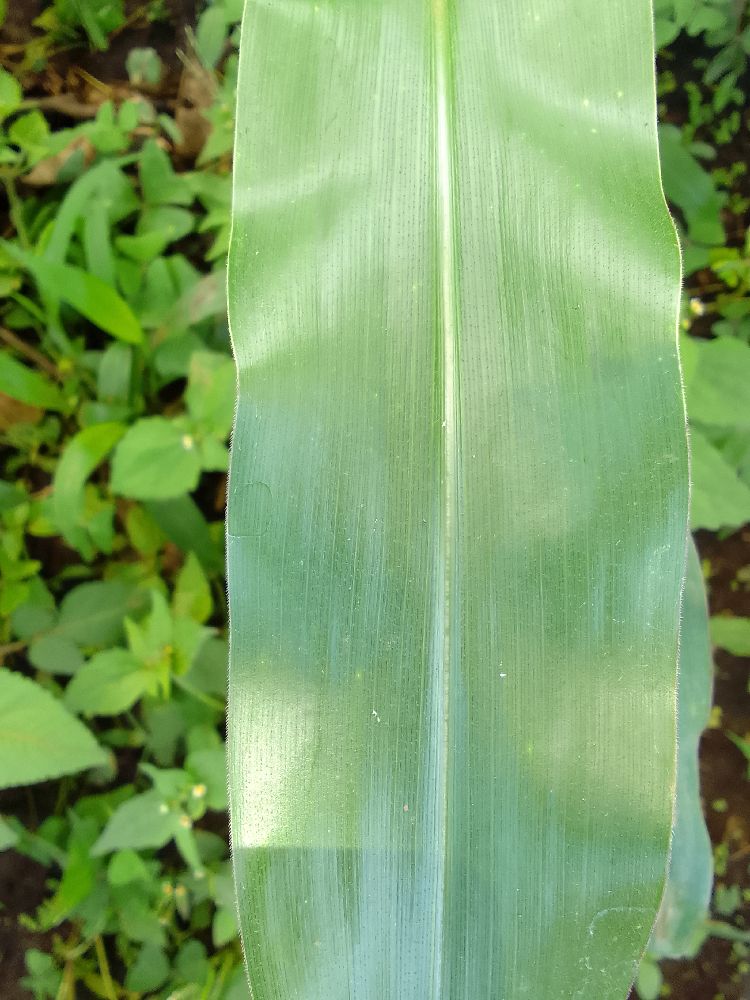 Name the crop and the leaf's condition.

maize, healthy
